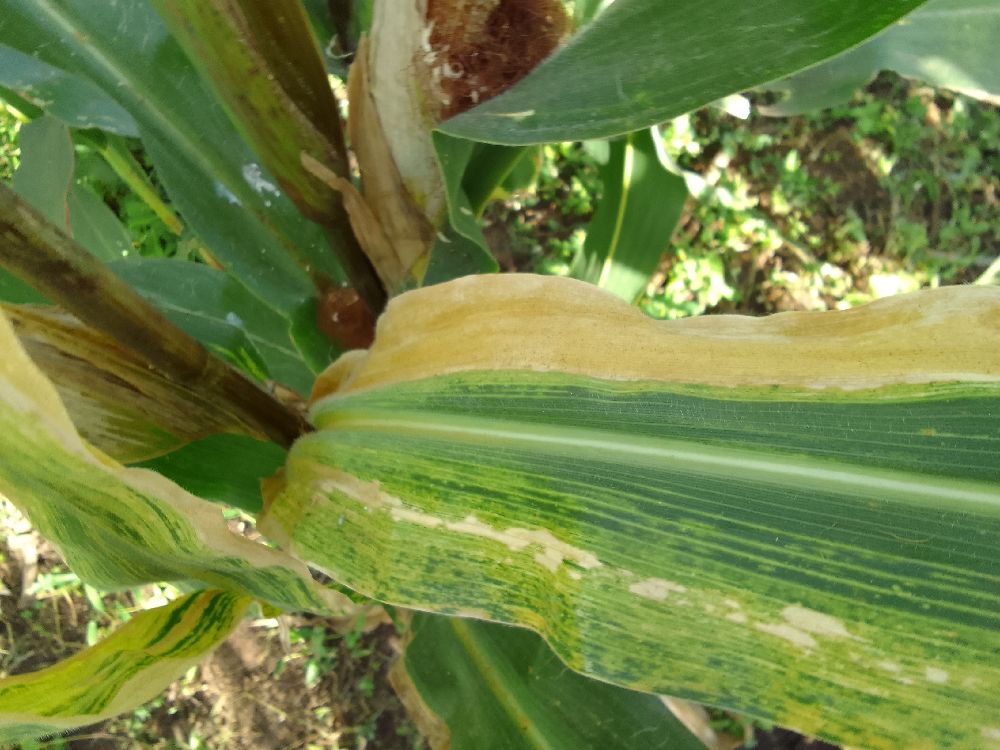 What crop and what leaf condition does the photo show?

maize, maize lethal necrosis
